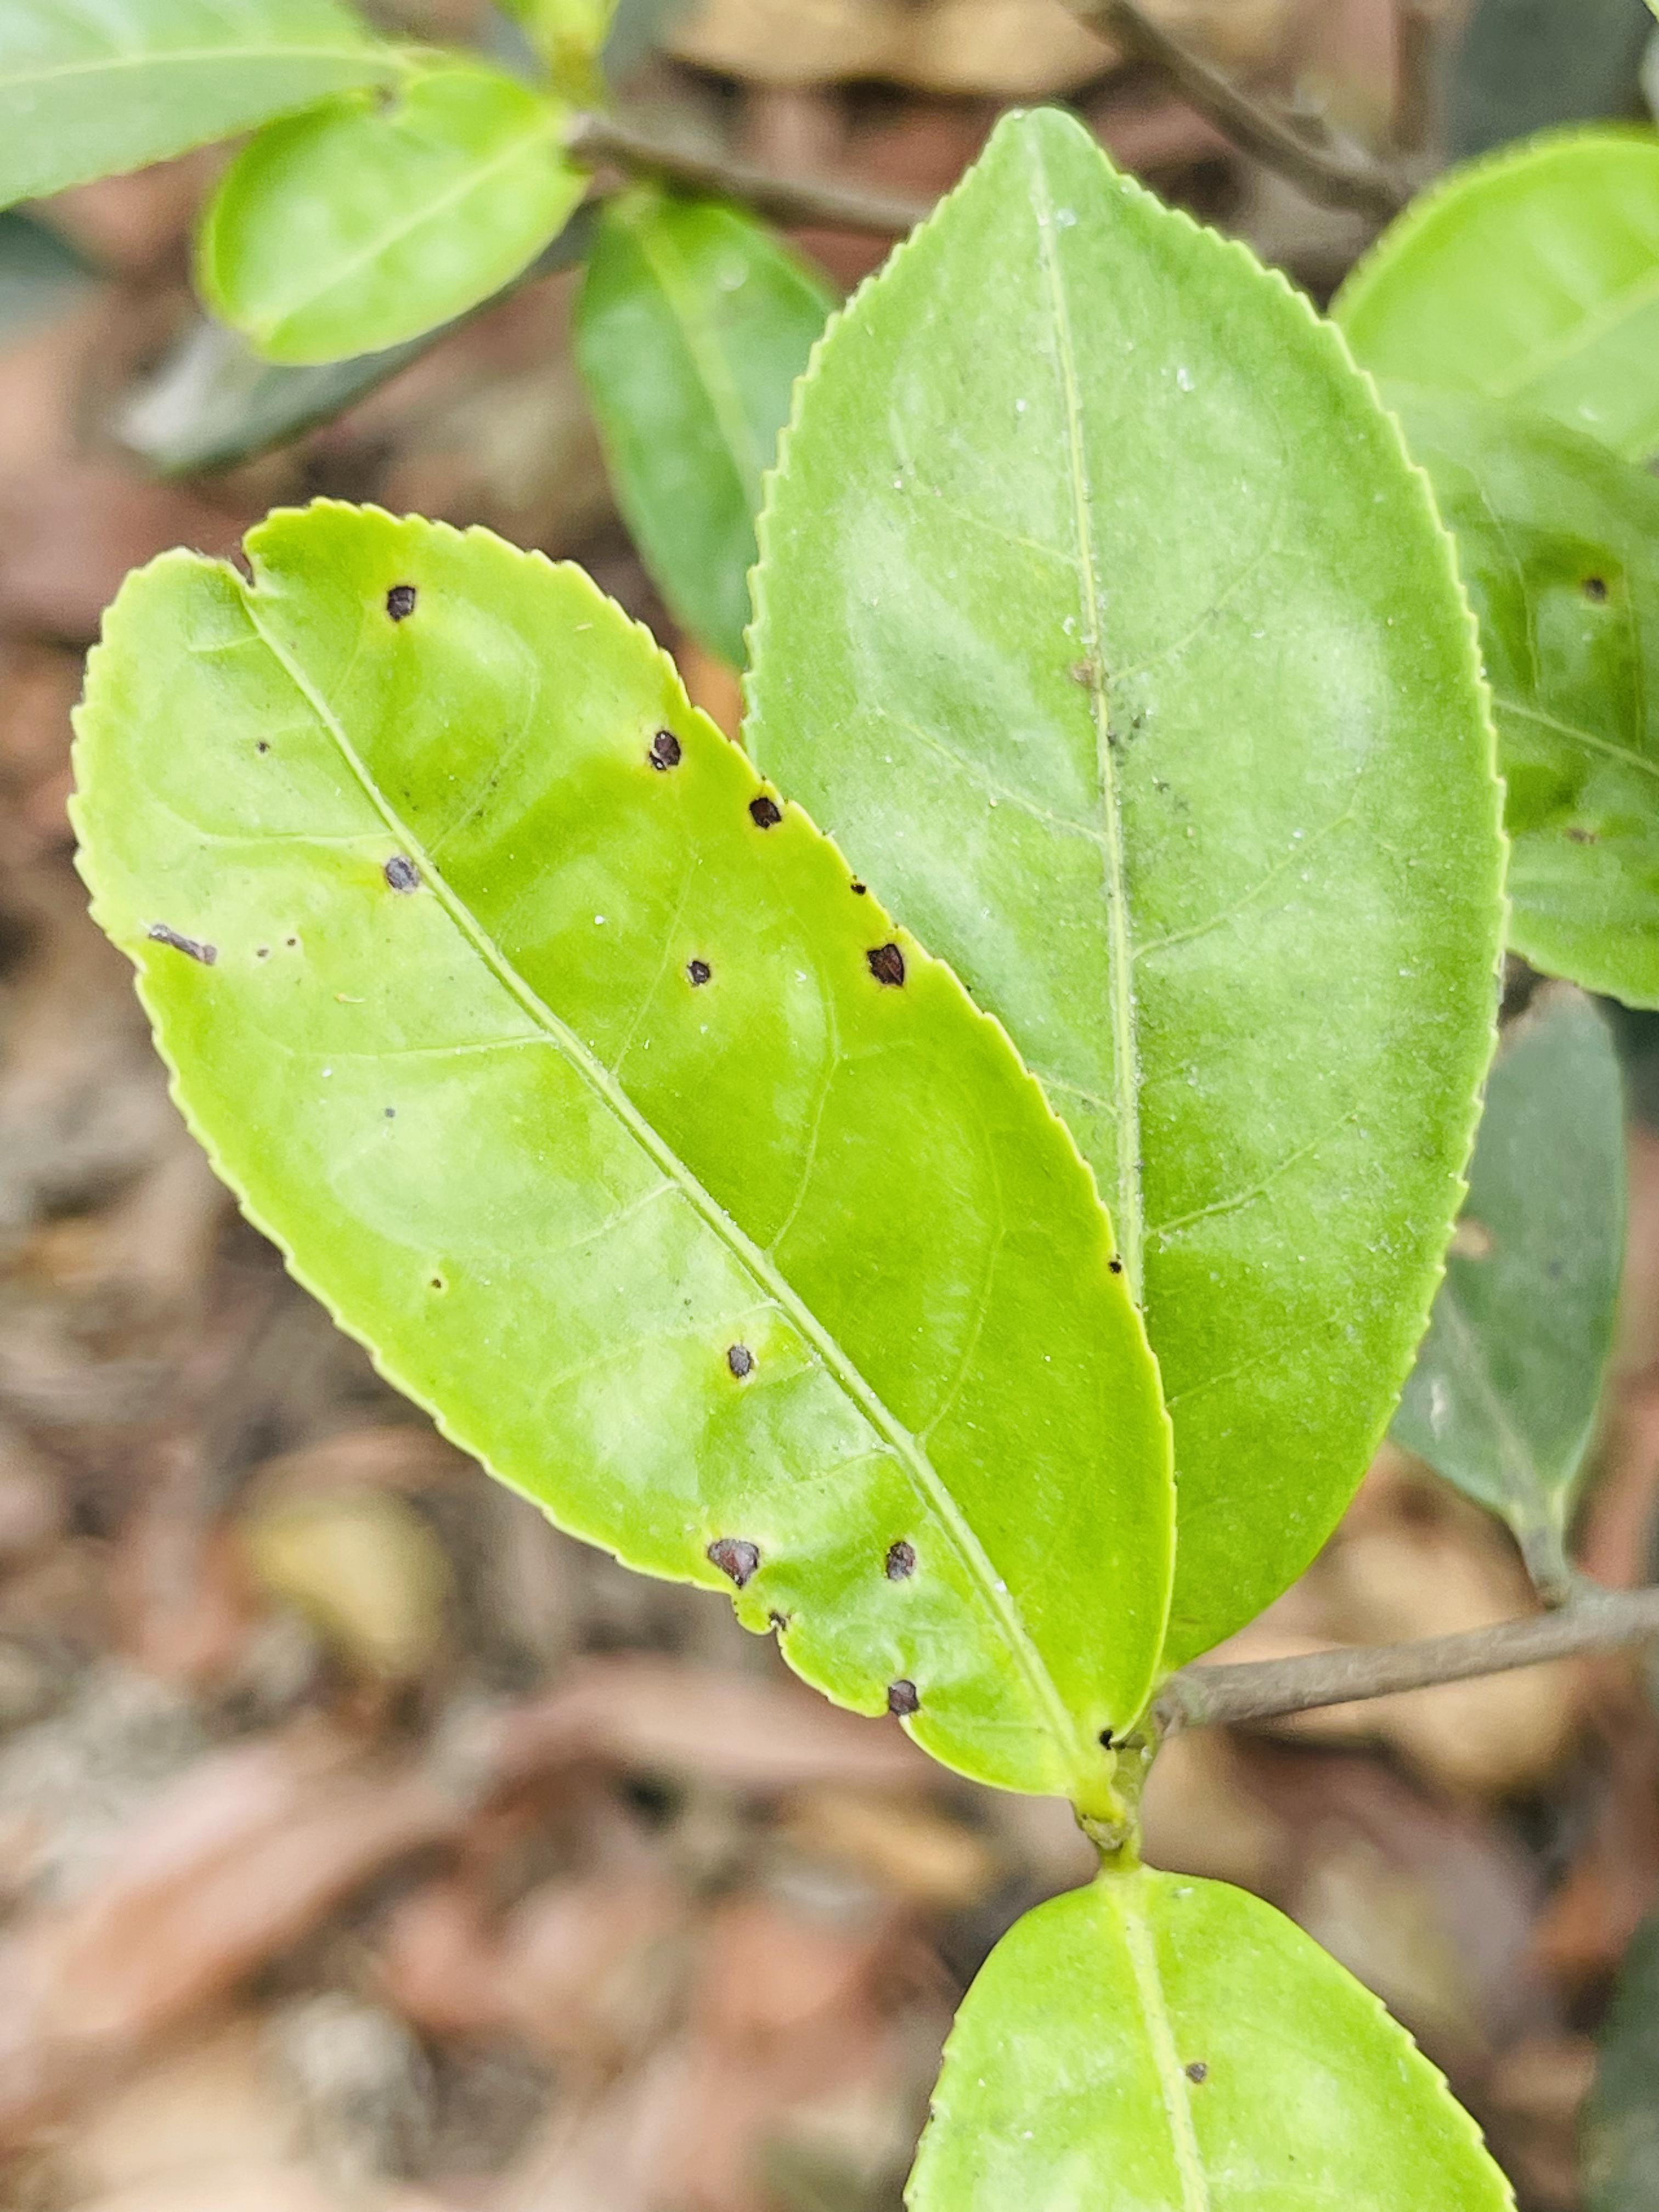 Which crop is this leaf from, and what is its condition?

tea, helopeltis
